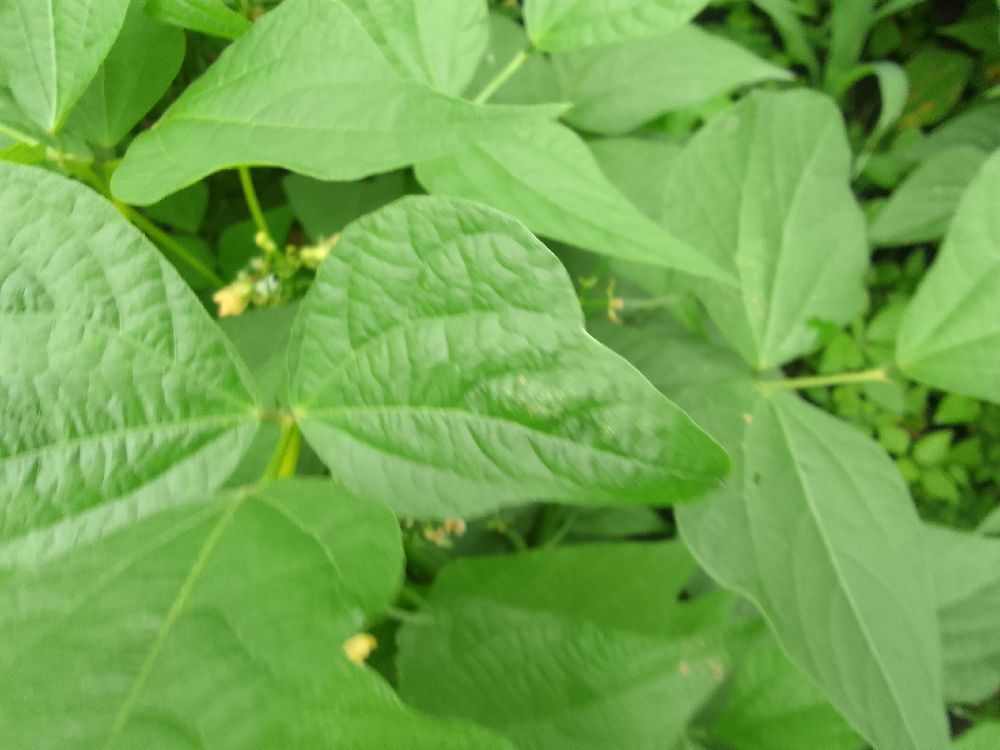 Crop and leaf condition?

common bean, healthy
